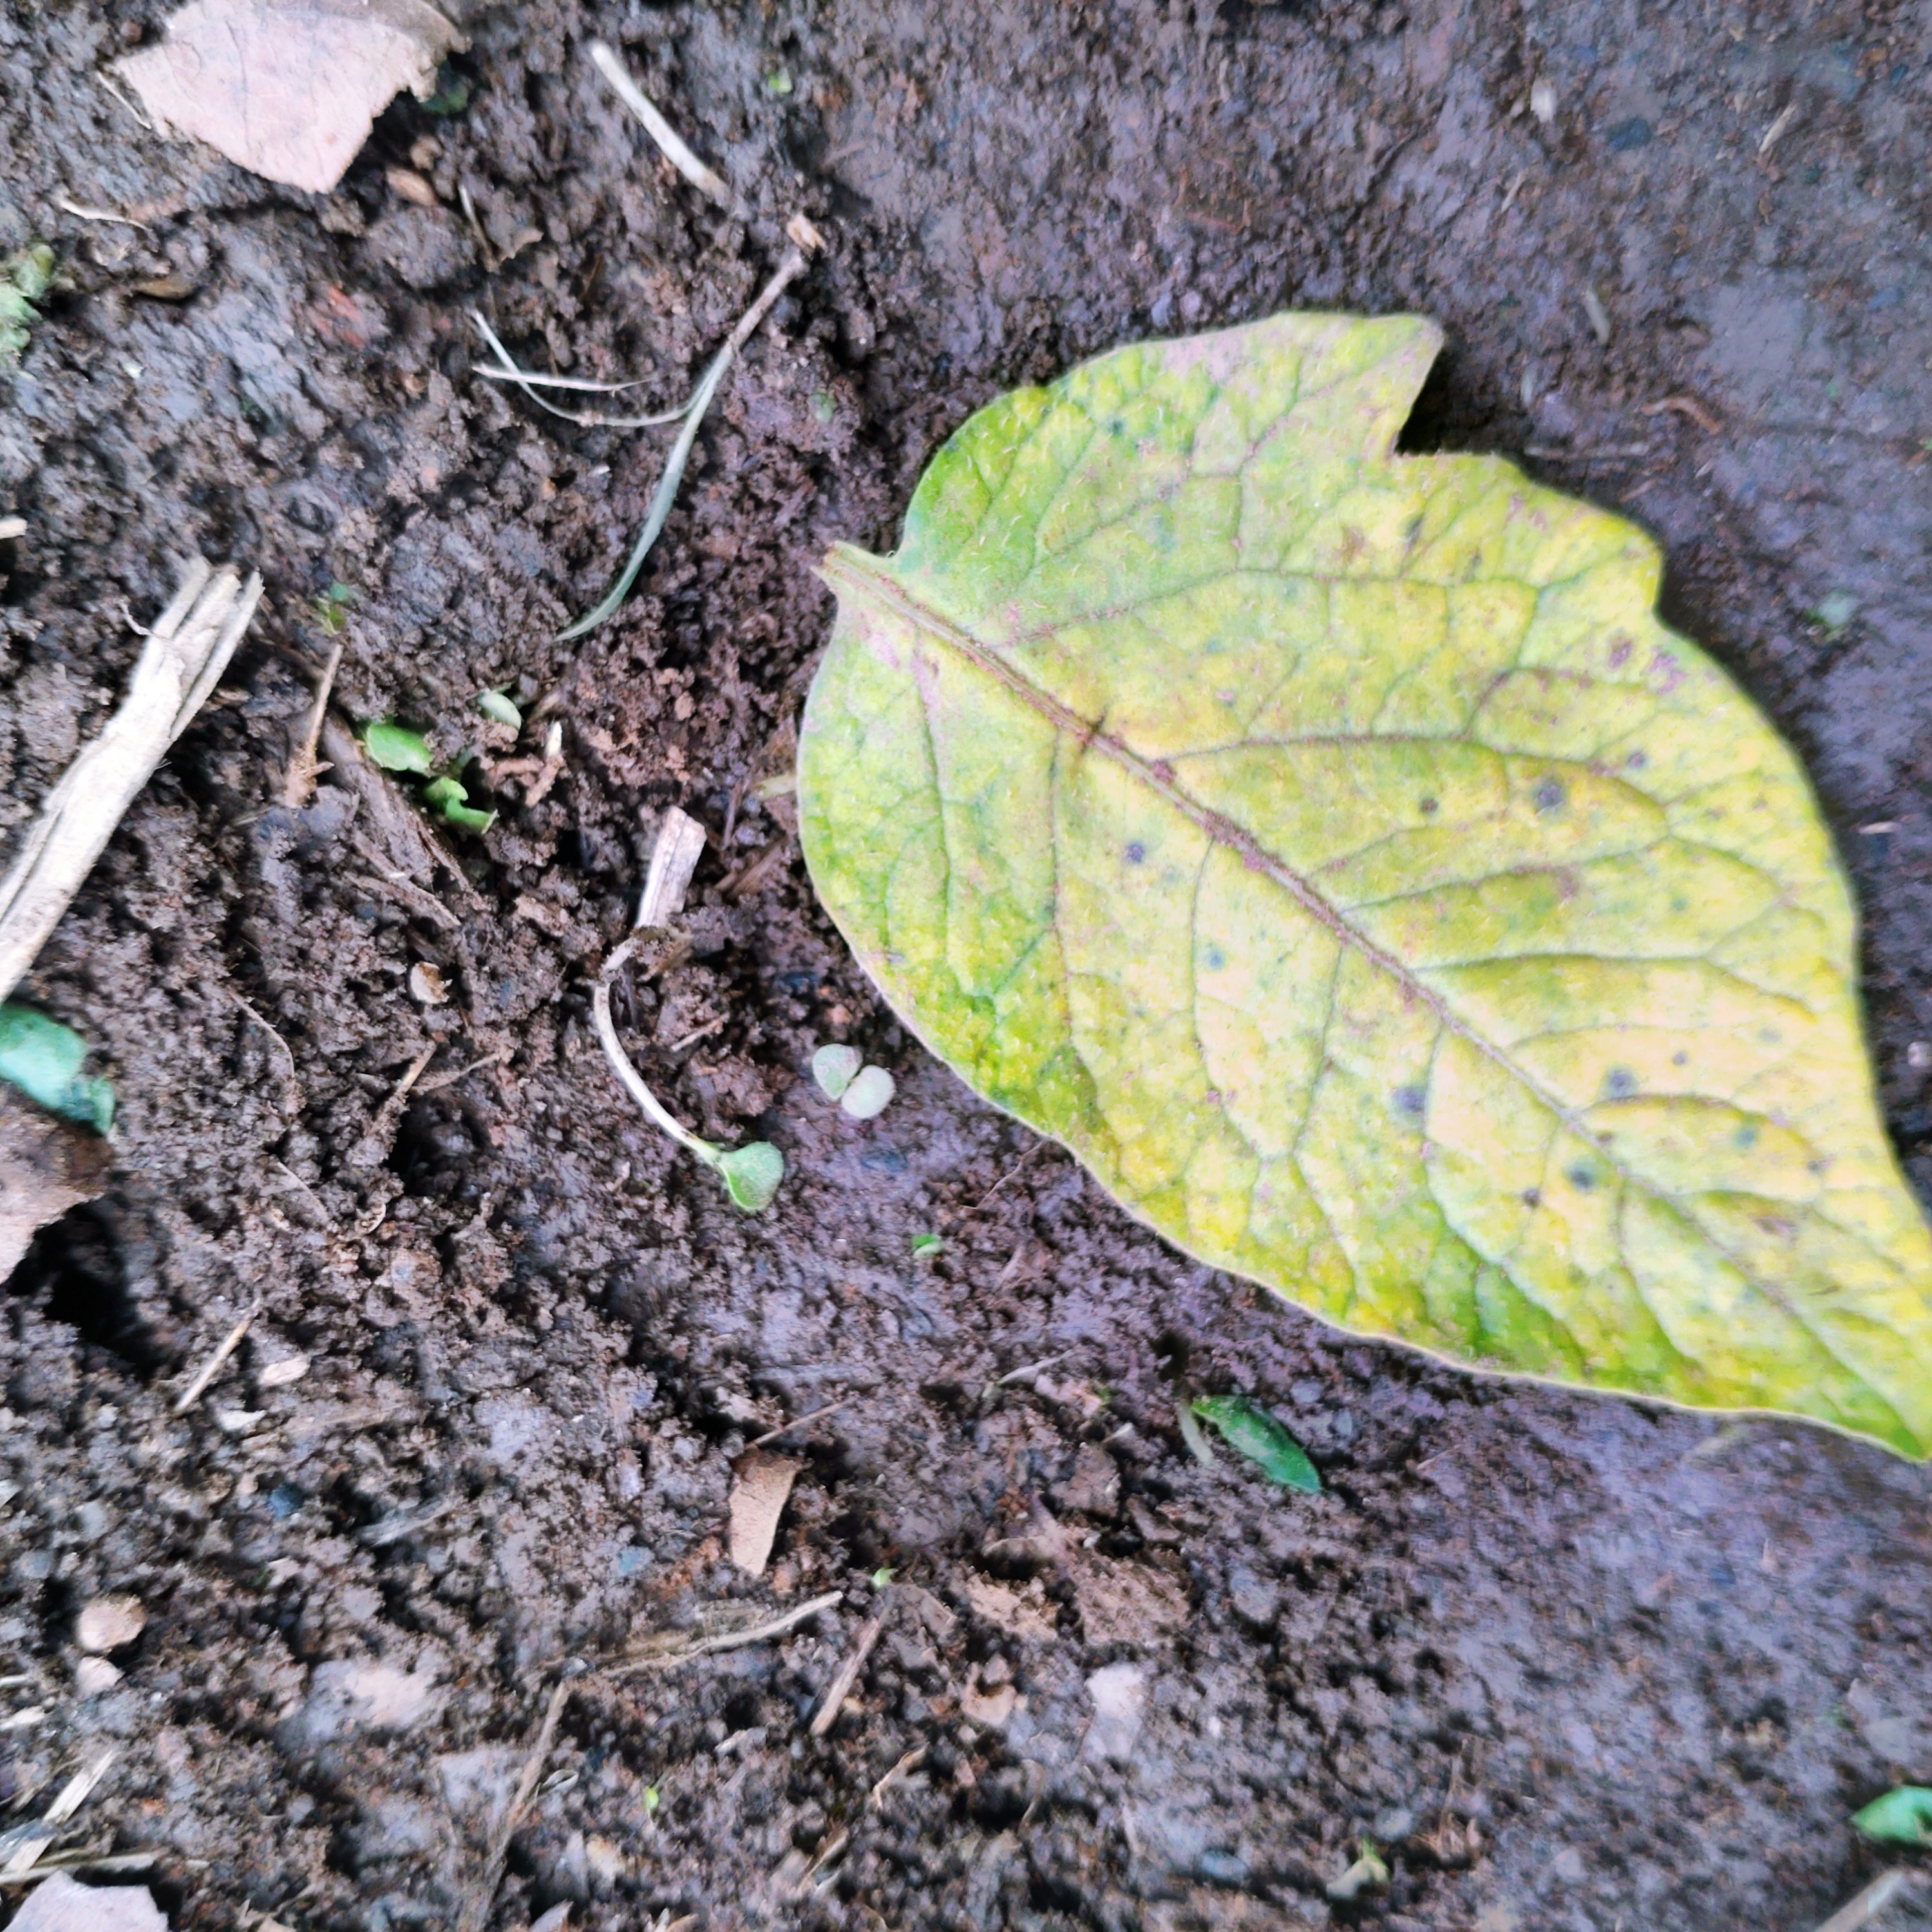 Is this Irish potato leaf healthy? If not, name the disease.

late blight
